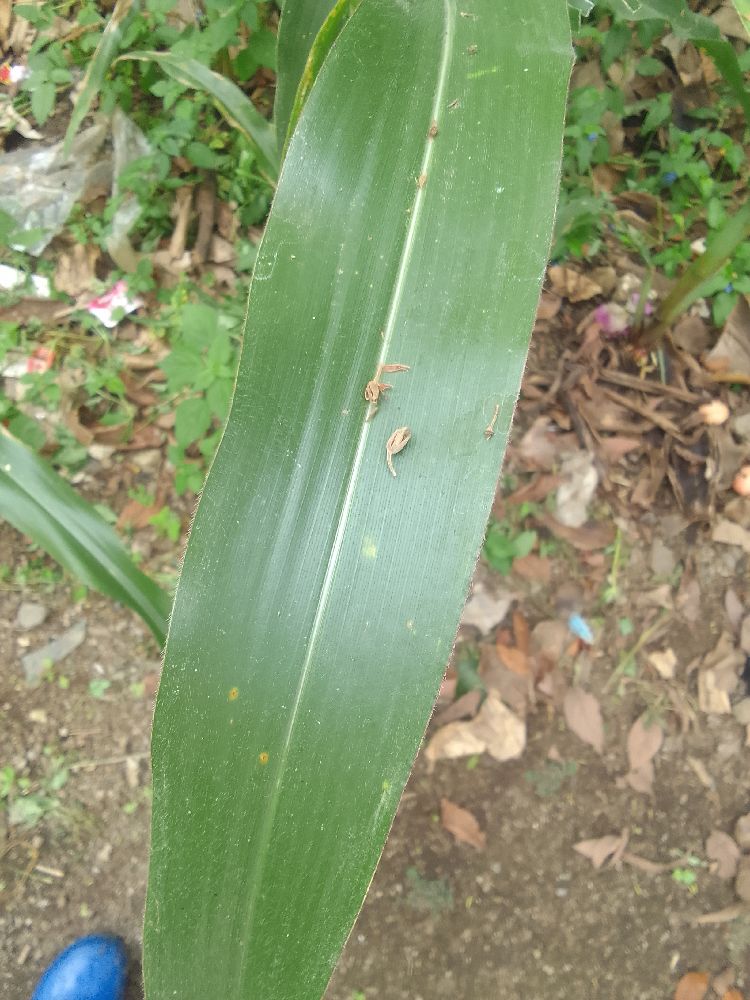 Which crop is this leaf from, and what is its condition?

maize, healthy
